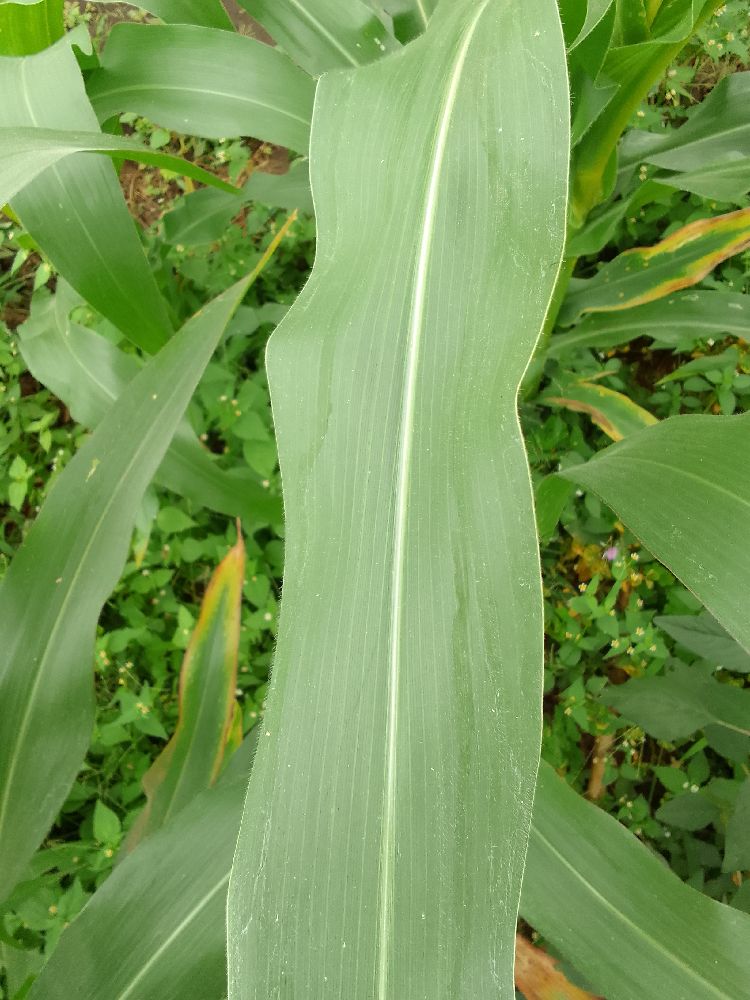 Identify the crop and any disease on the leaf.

maize, healthy
